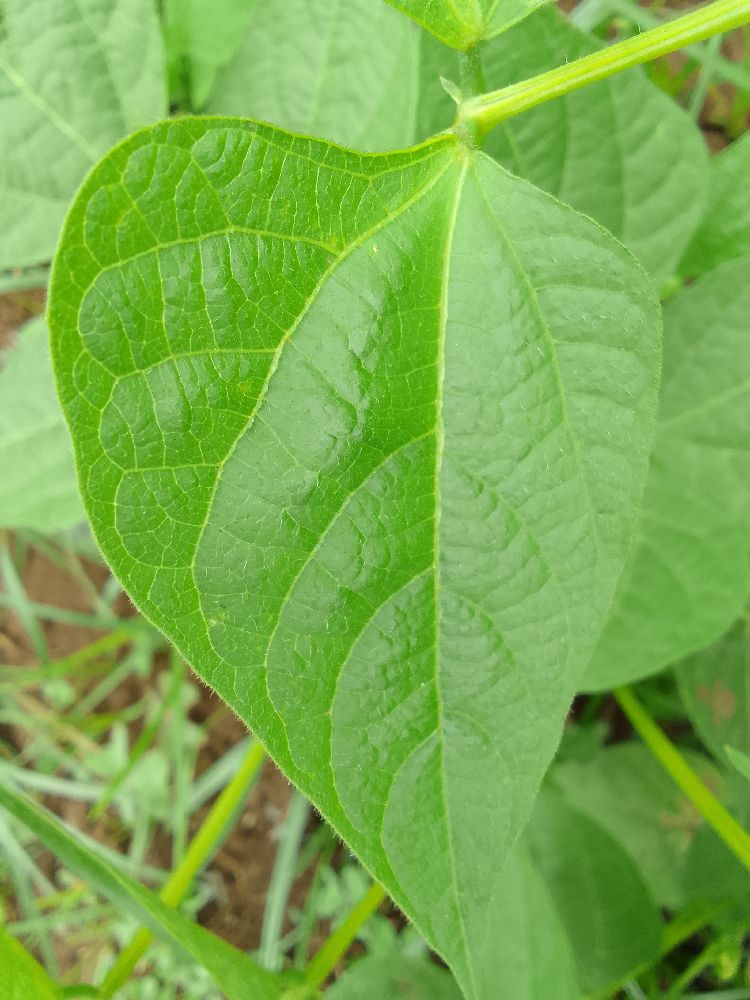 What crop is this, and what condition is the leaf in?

common bean, healthy
